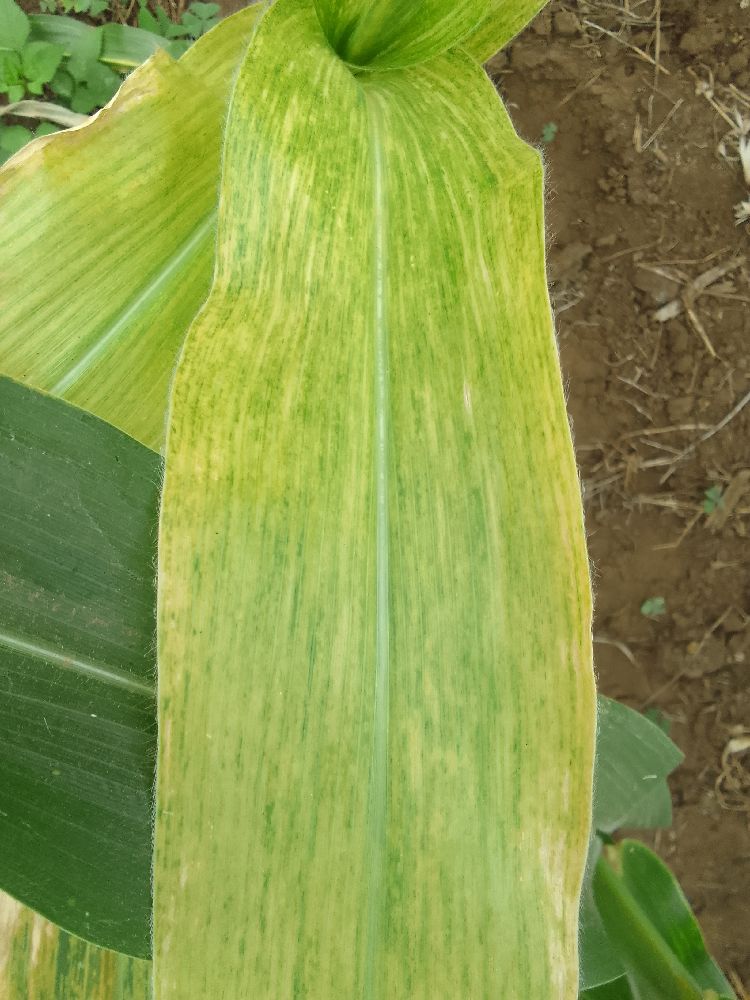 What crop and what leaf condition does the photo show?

maize, maize lethal necrosis
